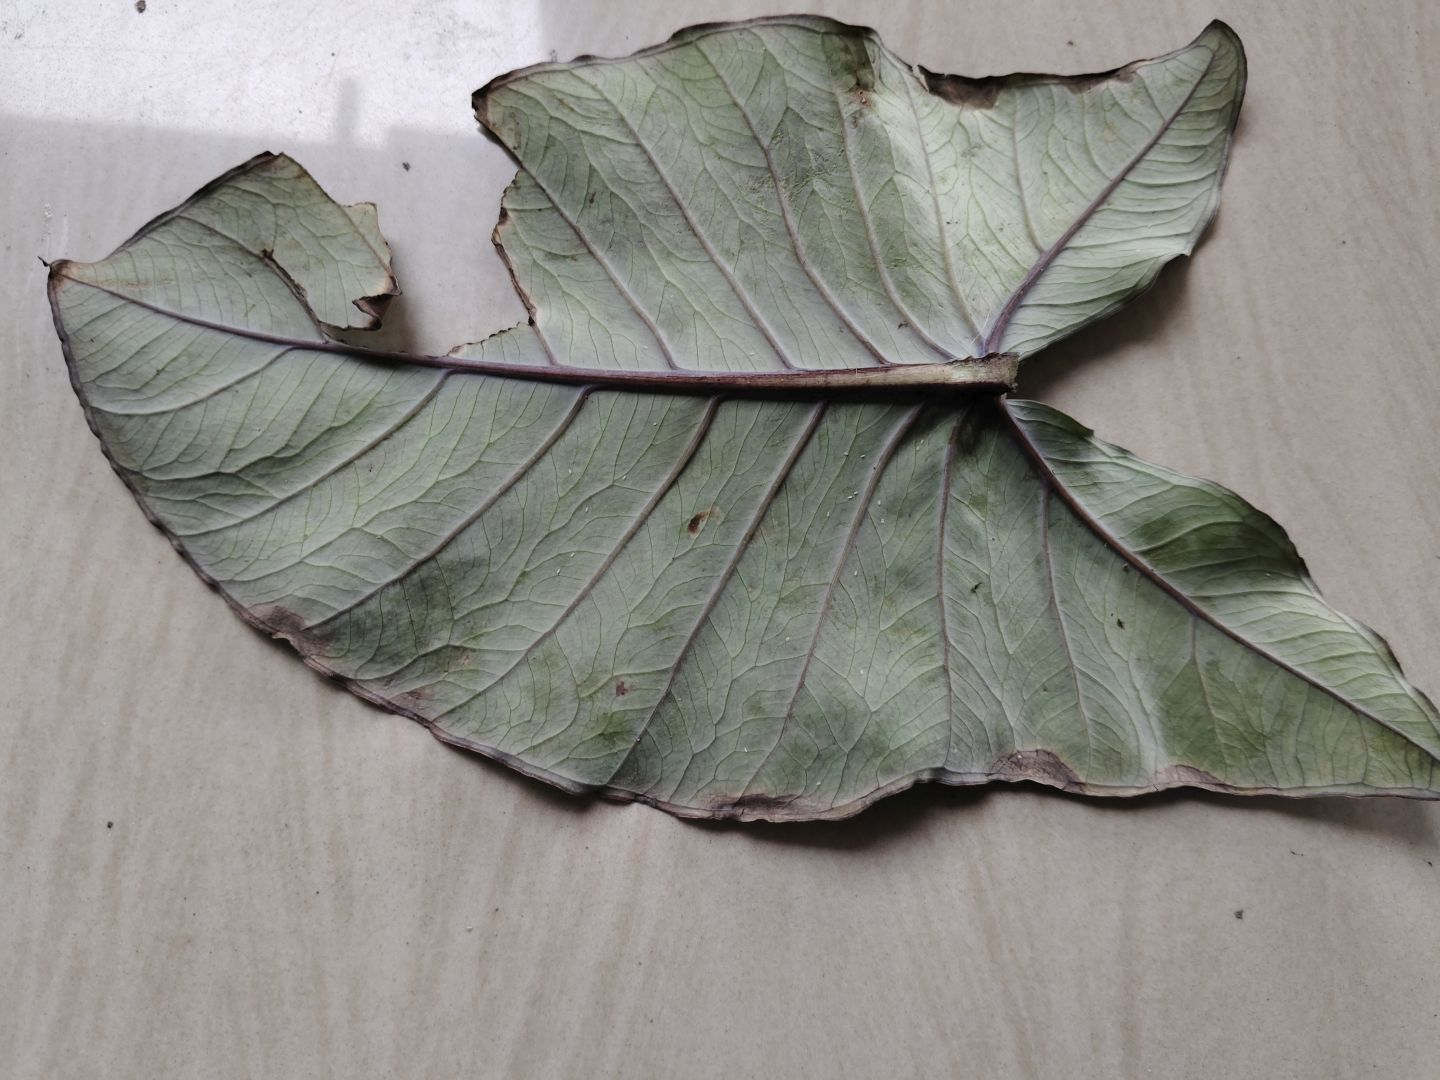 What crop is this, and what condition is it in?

taro, leaf blight
